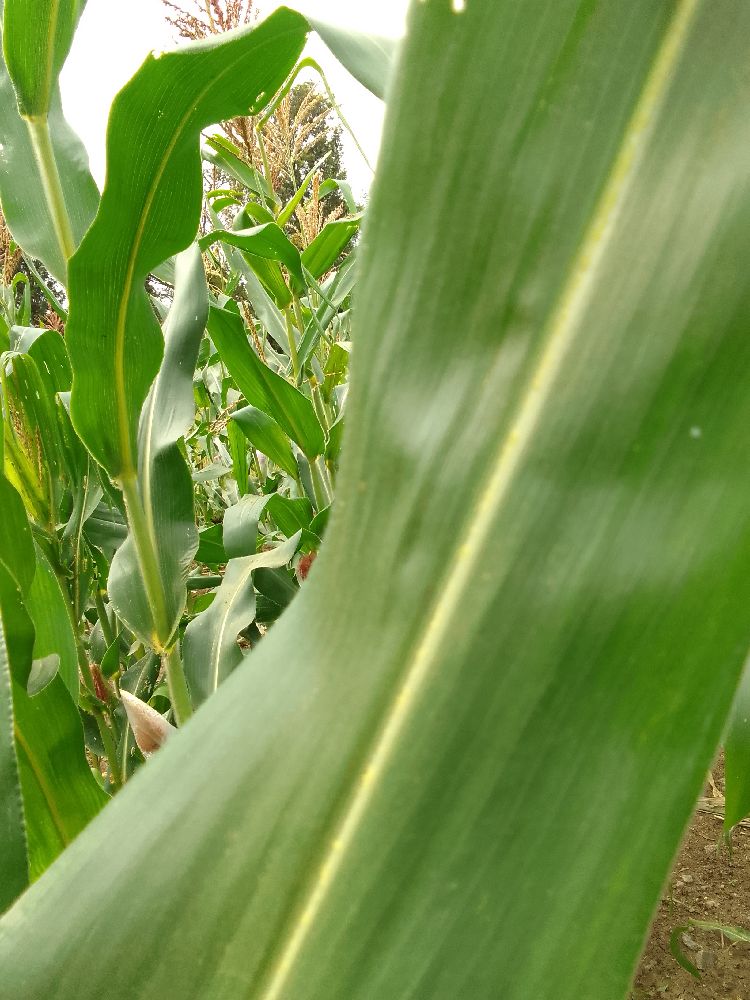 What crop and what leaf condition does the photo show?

maize, healthy
